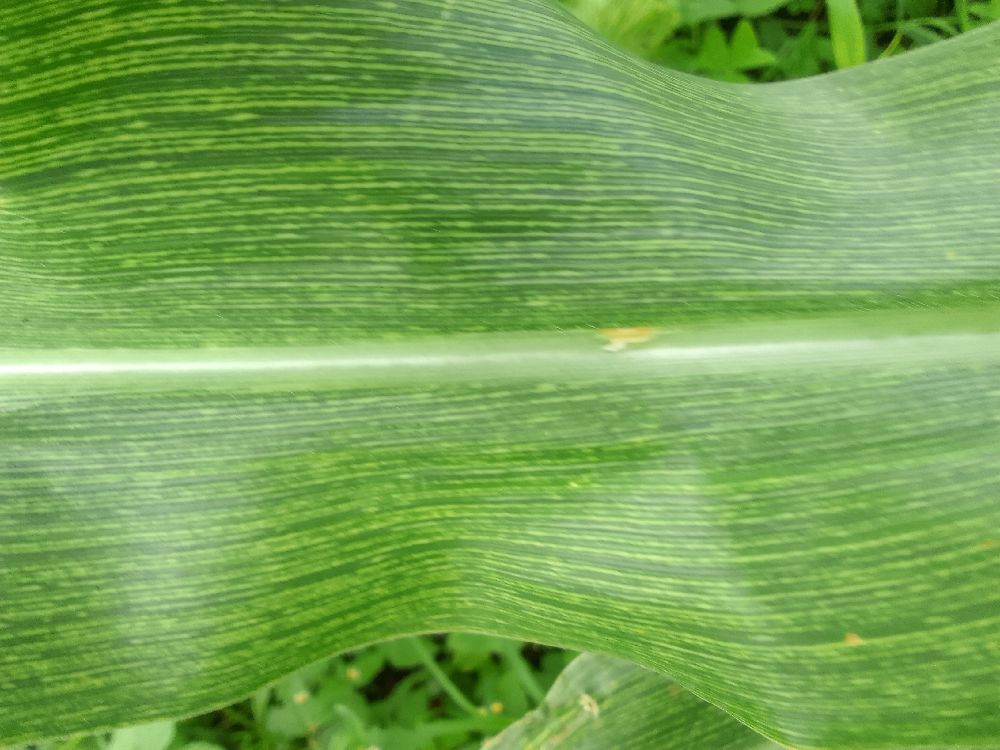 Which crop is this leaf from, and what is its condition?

maize, healthy
